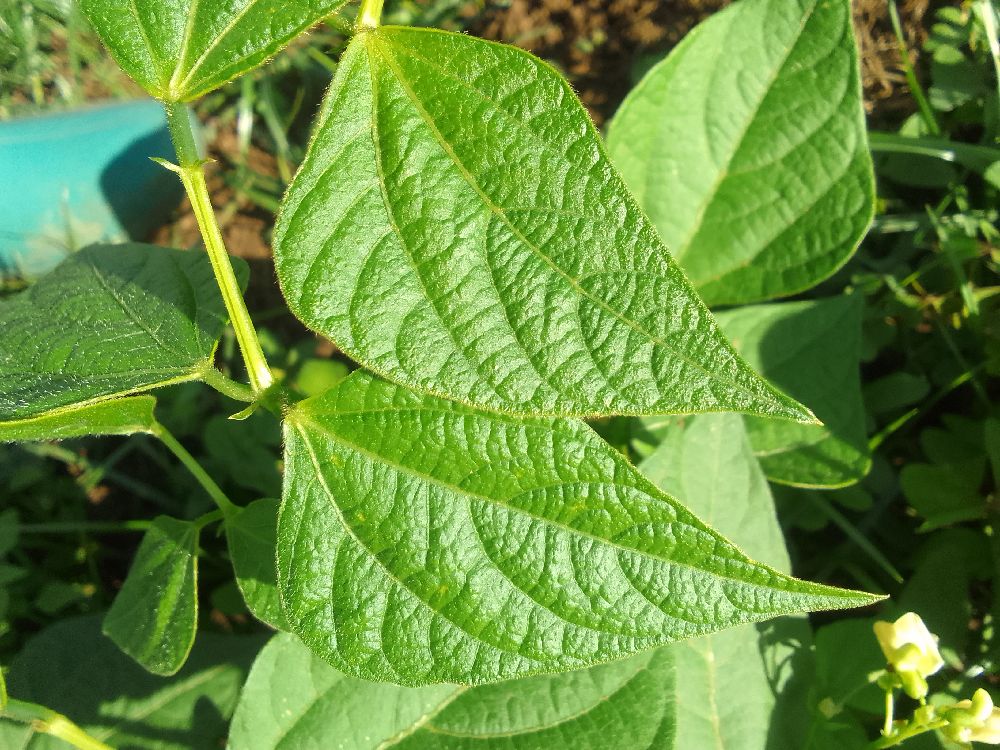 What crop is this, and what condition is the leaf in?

common bean, healthy
